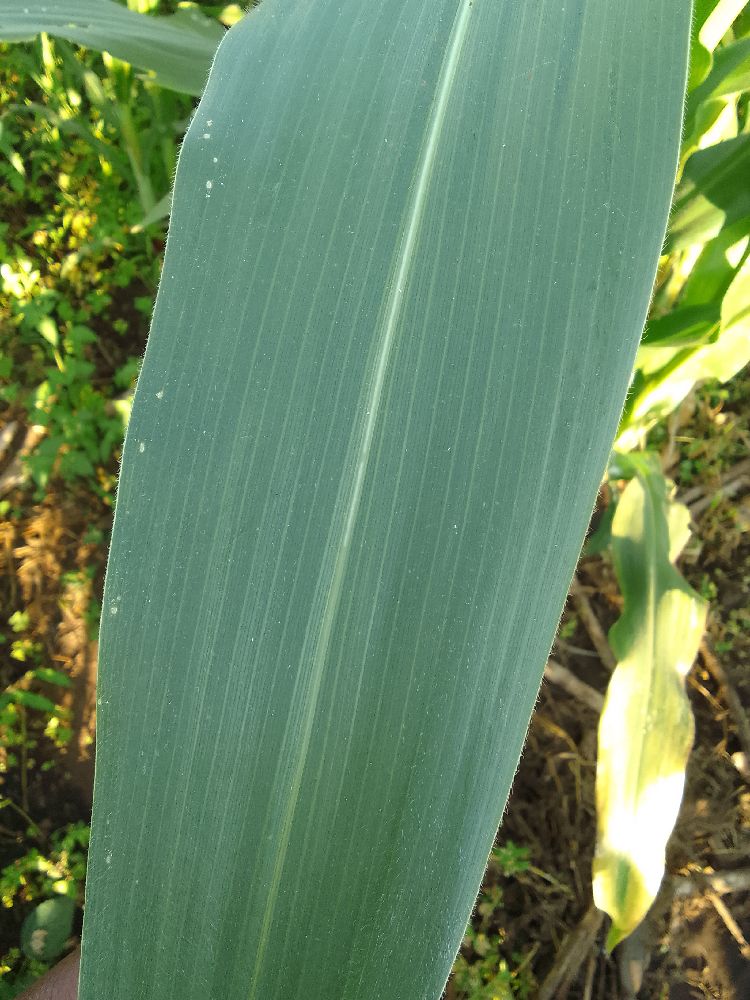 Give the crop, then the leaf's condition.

maize, healthy
